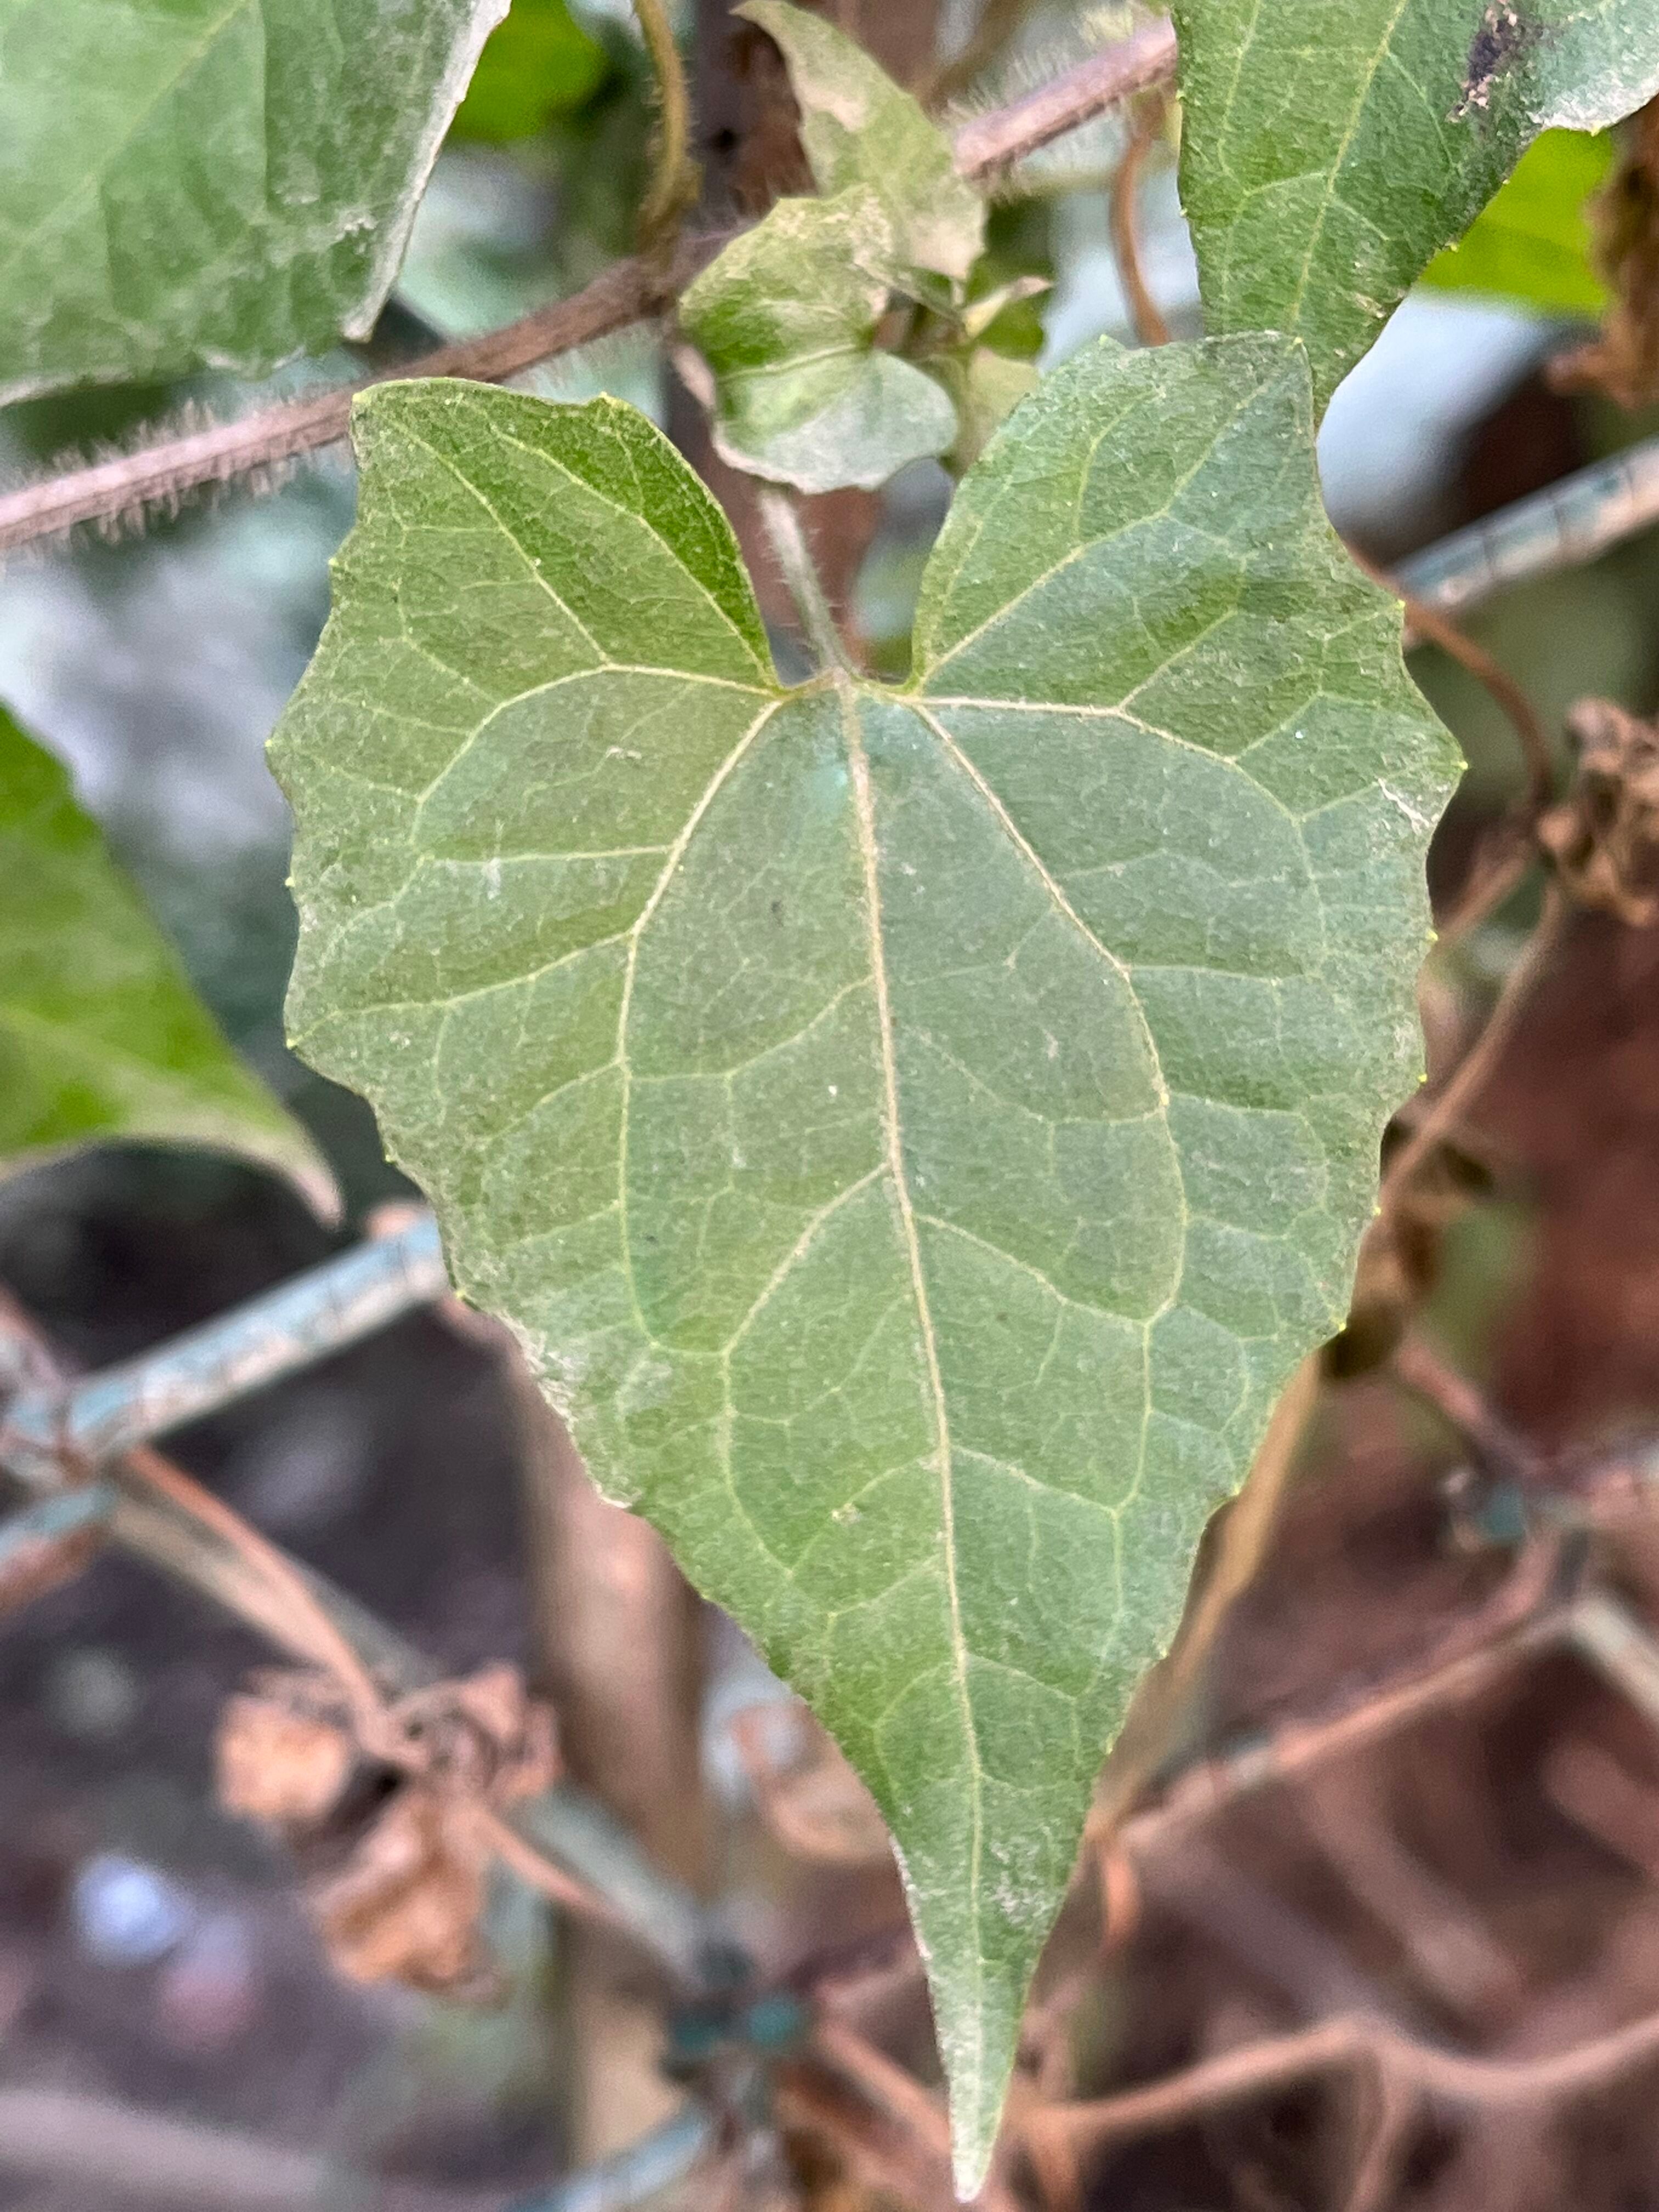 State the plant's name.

bitter vine
